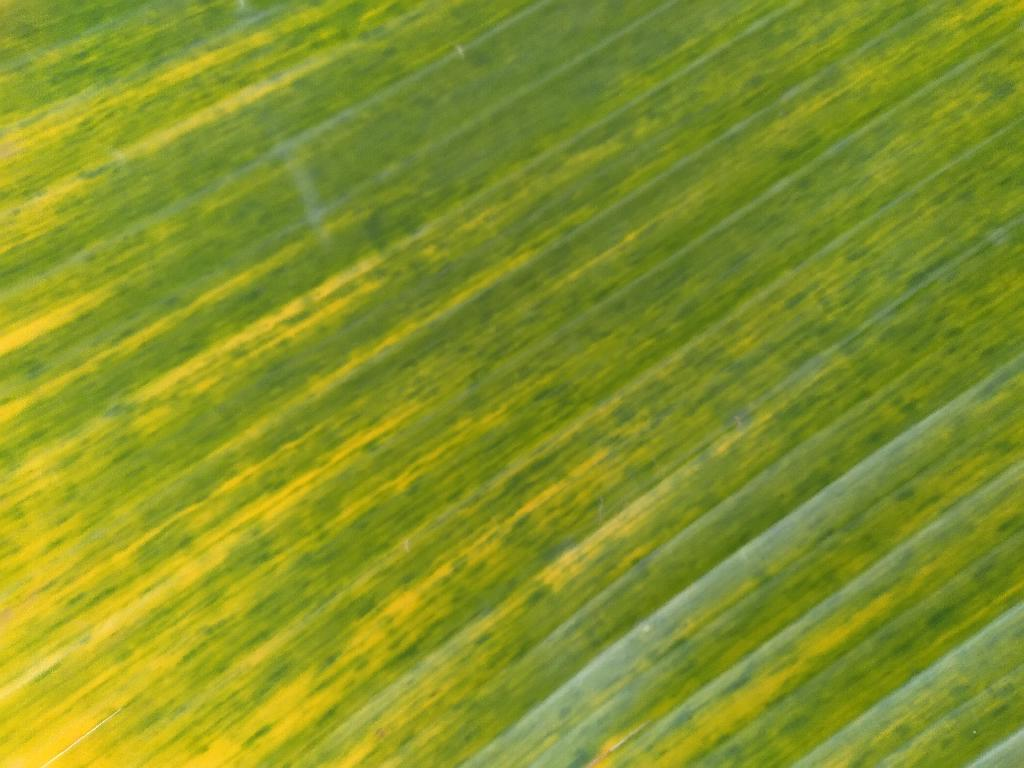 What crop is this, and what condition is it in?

banana, fusarium wilt race 1
